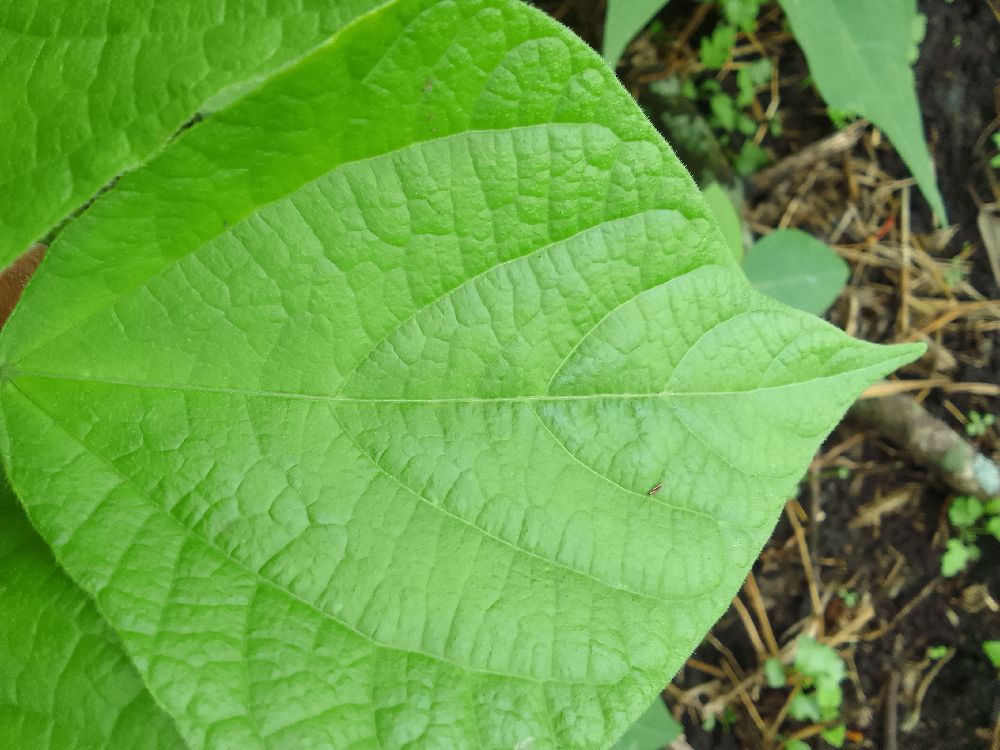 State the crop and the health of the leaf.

common bean, healthy
